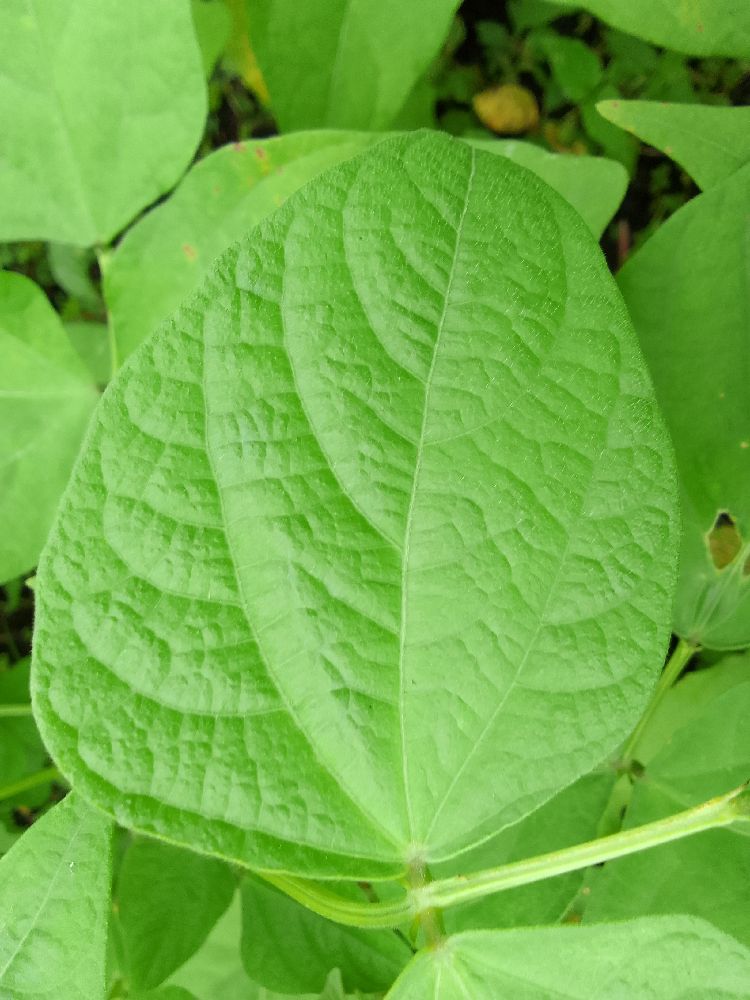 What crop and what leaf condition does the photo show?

common bean, healthy
